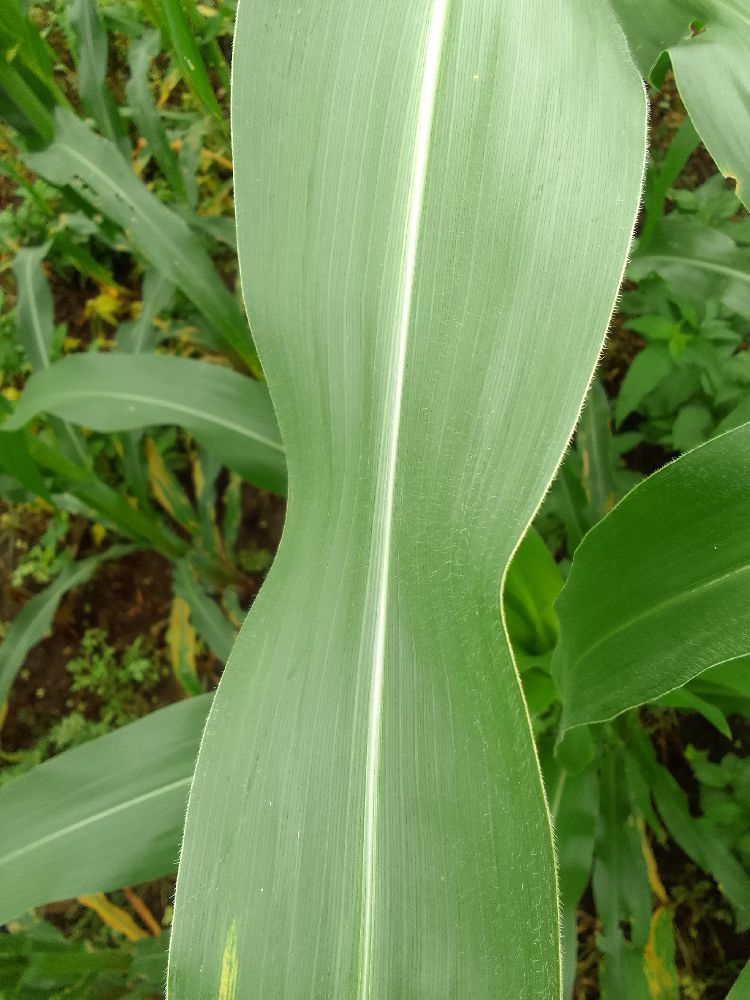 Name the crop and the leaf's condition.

maize, healthy
